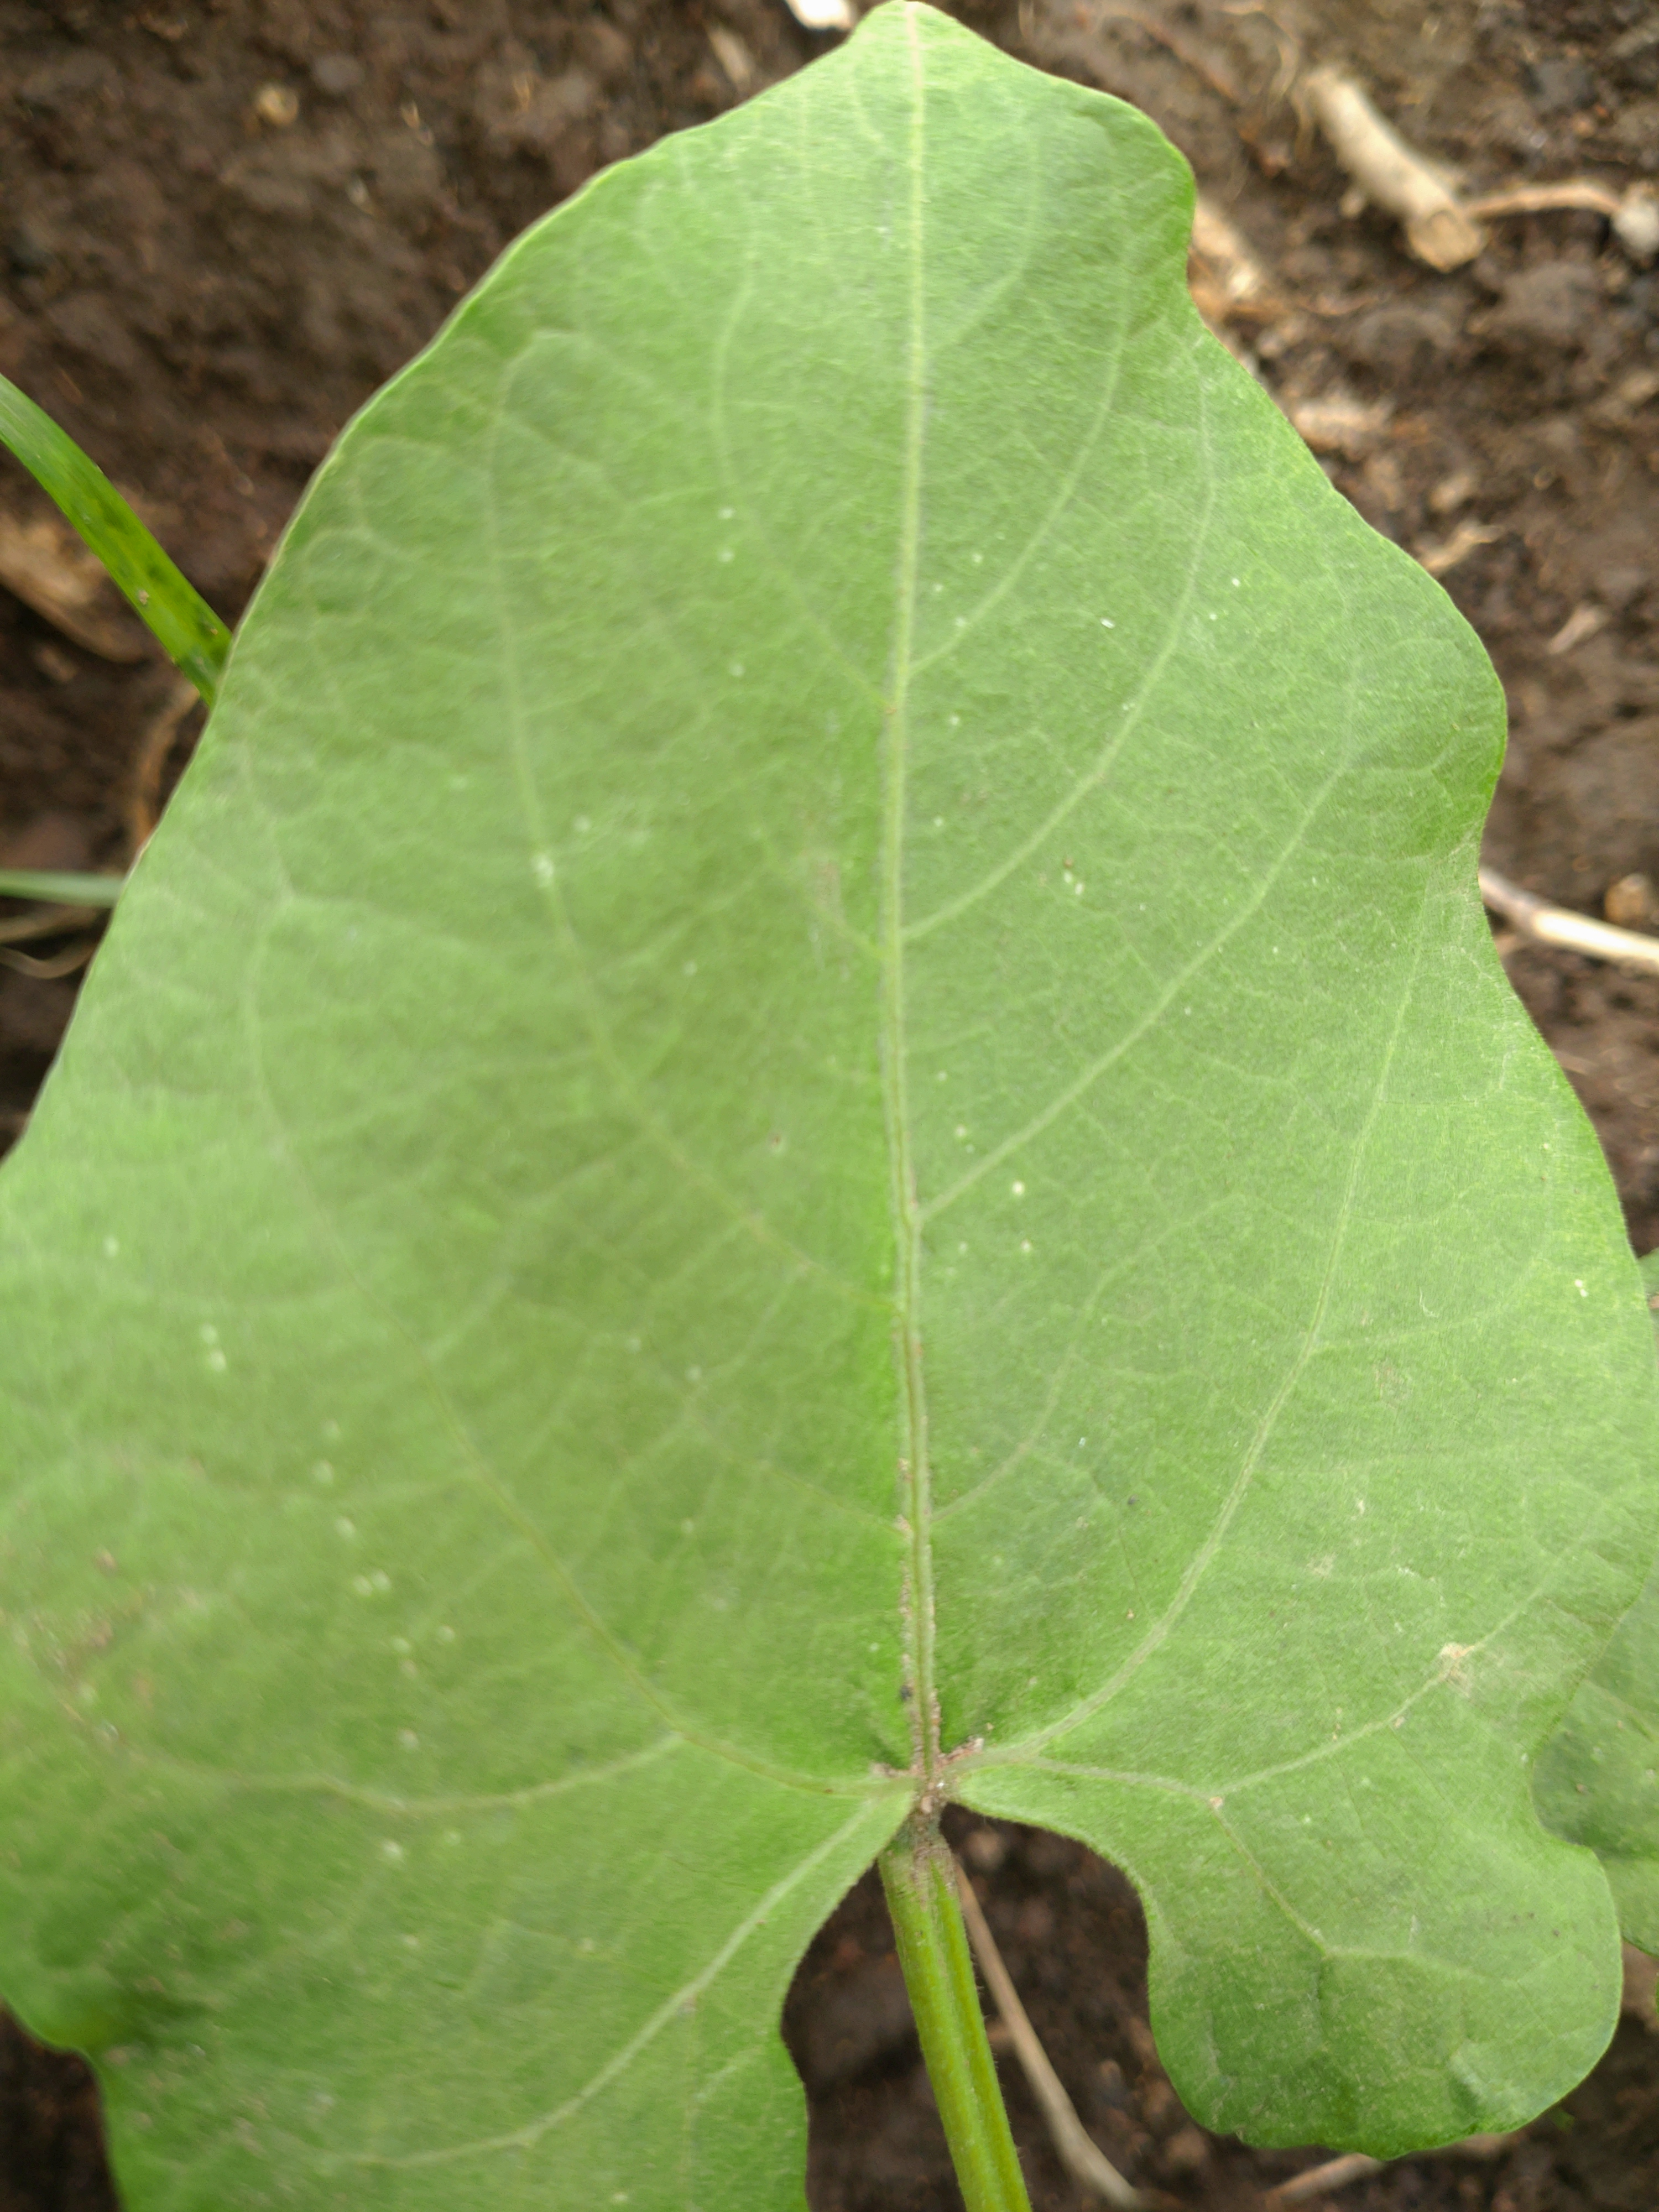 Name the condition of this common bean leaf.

healthy
